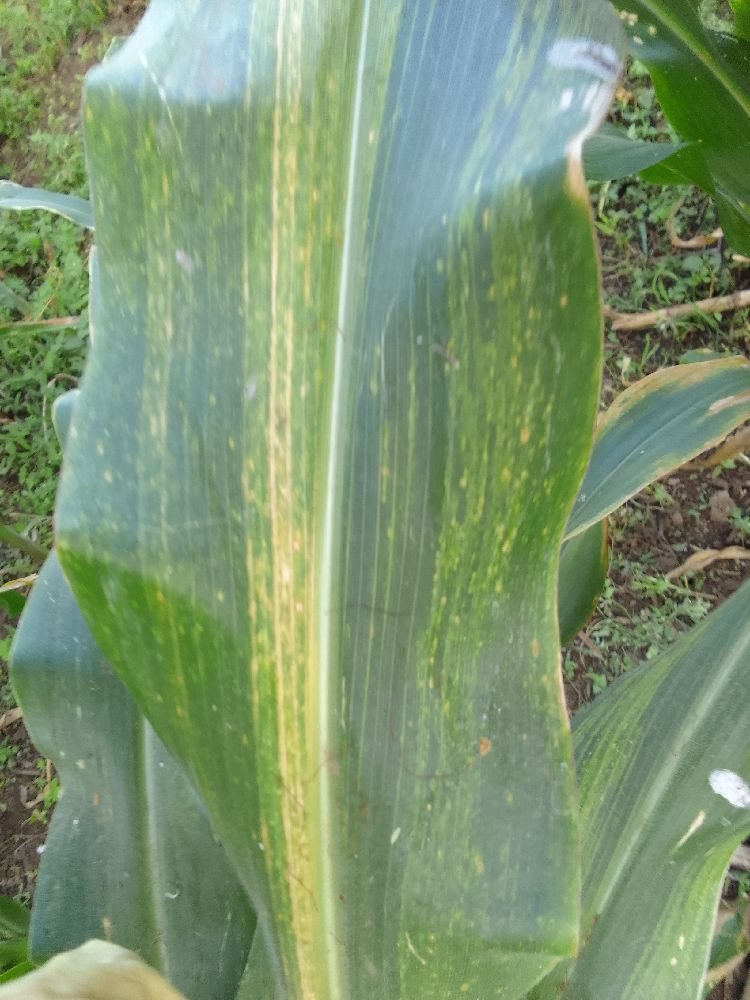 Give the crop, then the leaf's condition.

maize, maize lethal necrosis
